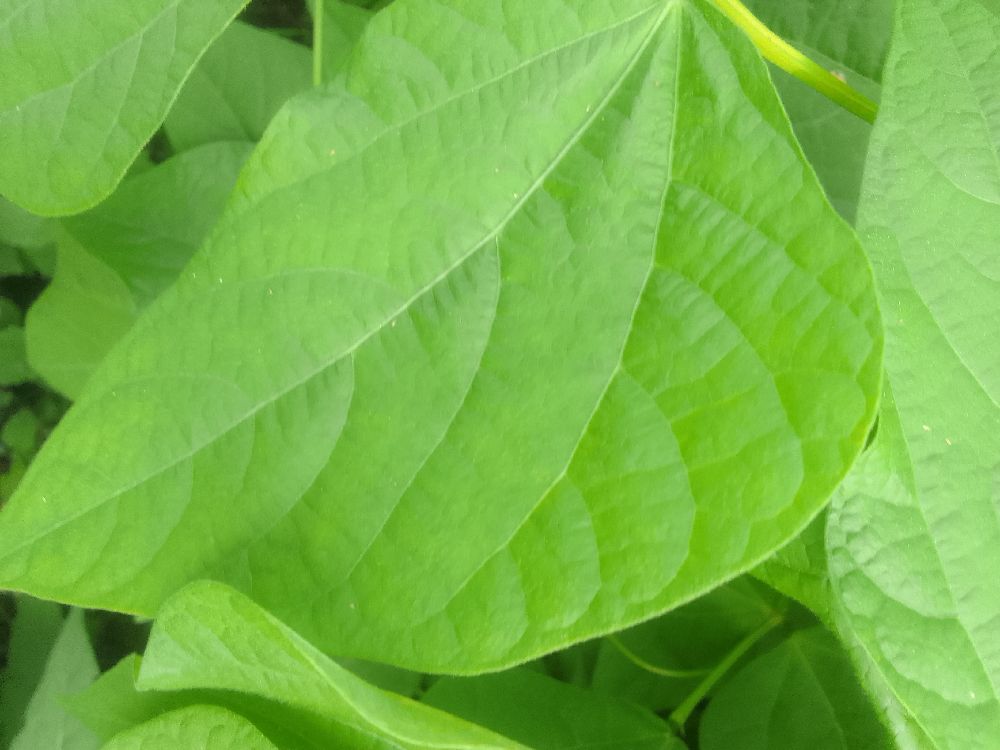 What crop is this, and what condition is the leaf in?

common bean, healthy
